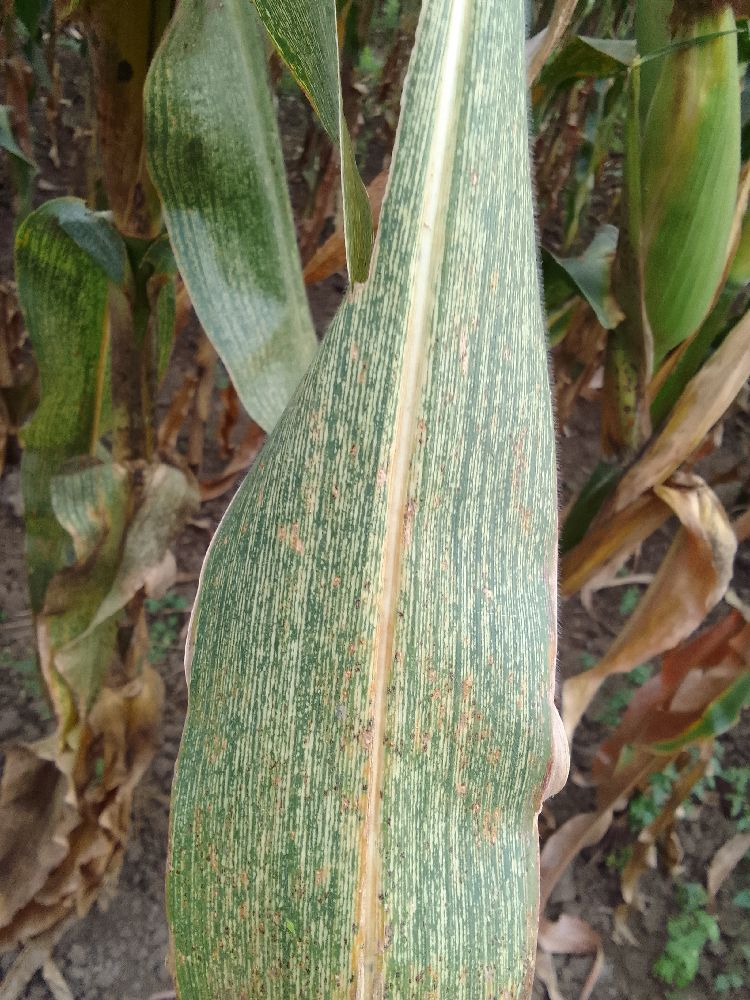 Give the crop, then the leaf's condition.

maize, maize streak virus
